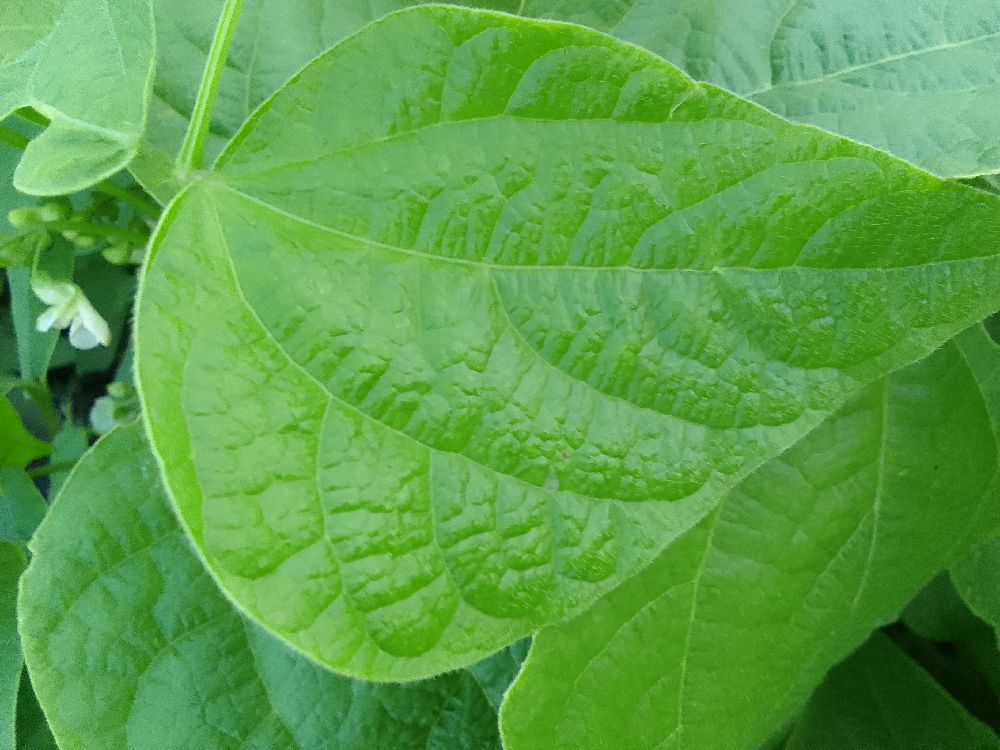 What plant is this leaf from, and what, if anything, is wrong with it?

common bean, healthy
